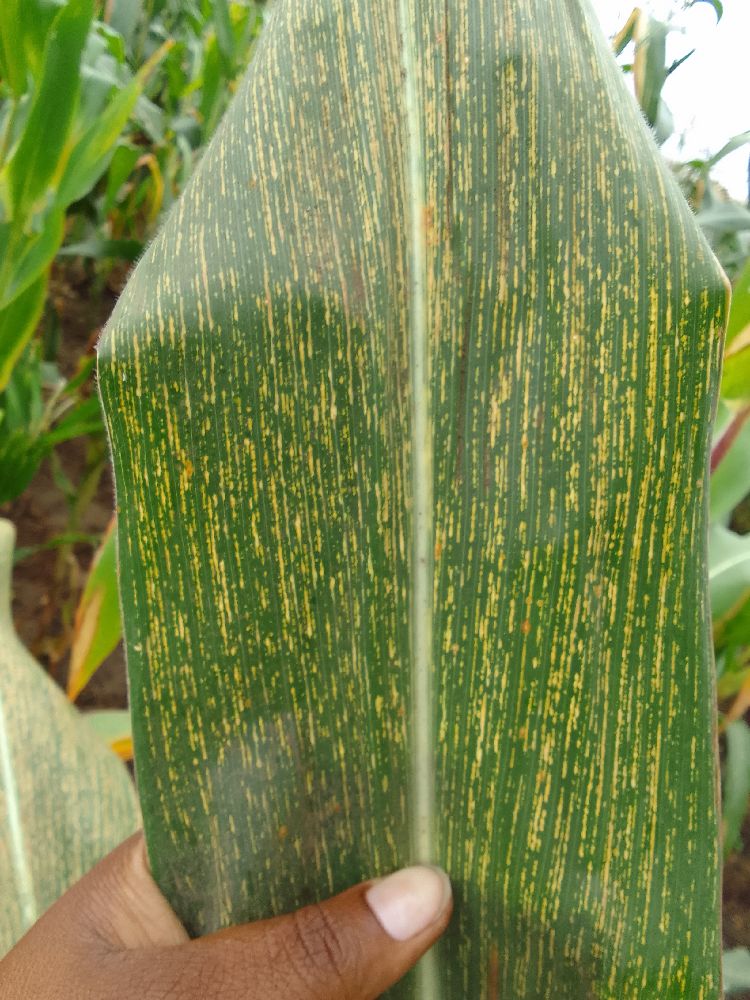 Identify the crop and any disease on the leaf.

maize, maize streak virus
